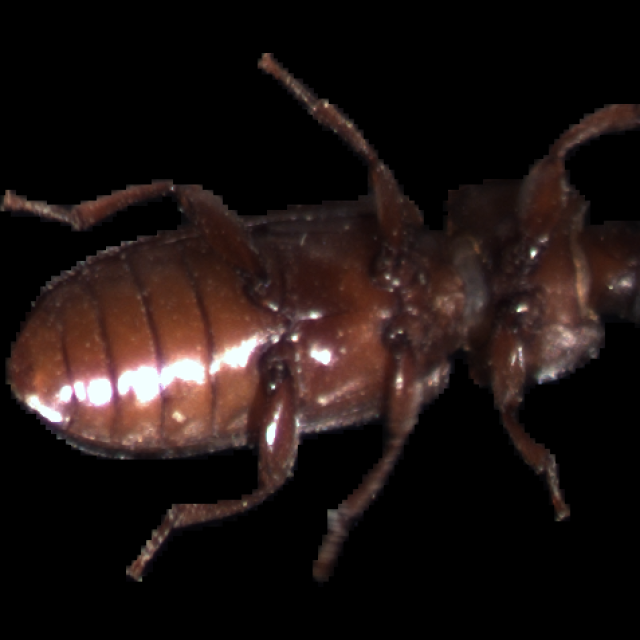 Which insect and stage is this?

mealworm beetle
